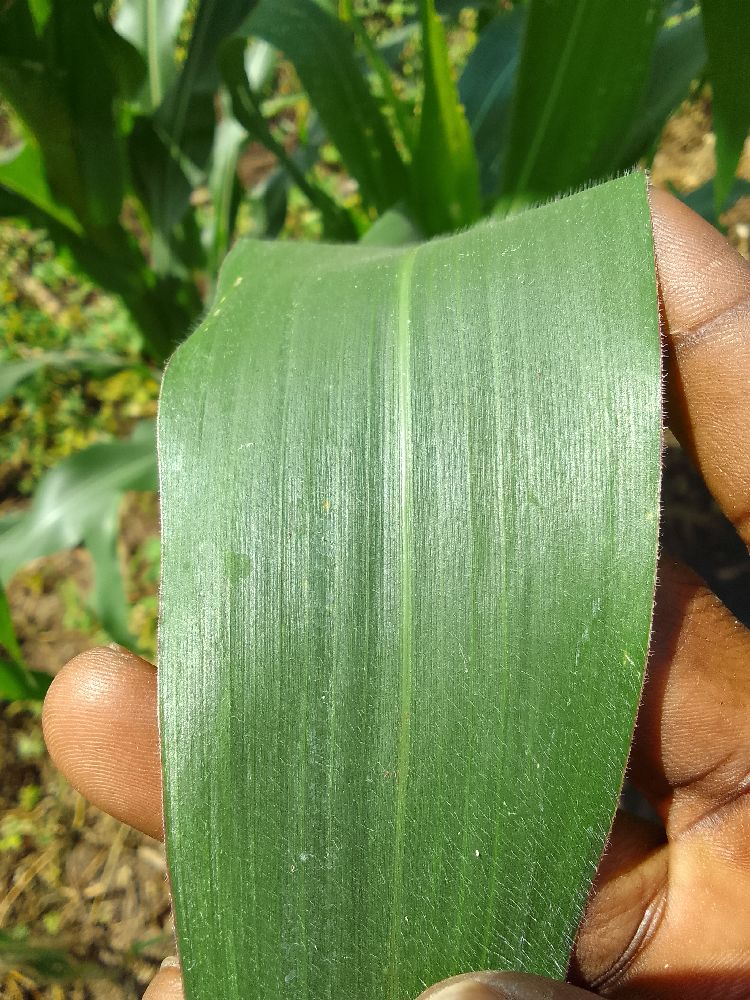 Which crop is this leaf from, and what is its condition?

maize, healthy
